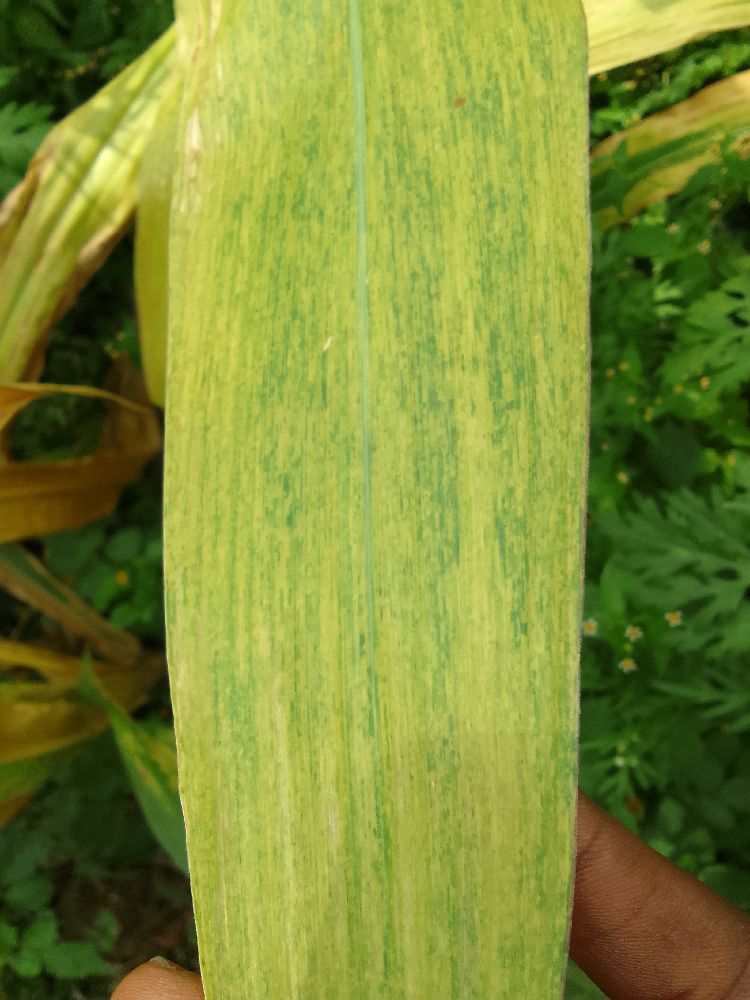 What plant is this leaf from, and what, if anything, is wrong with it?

maize, maize lethal necrosis
